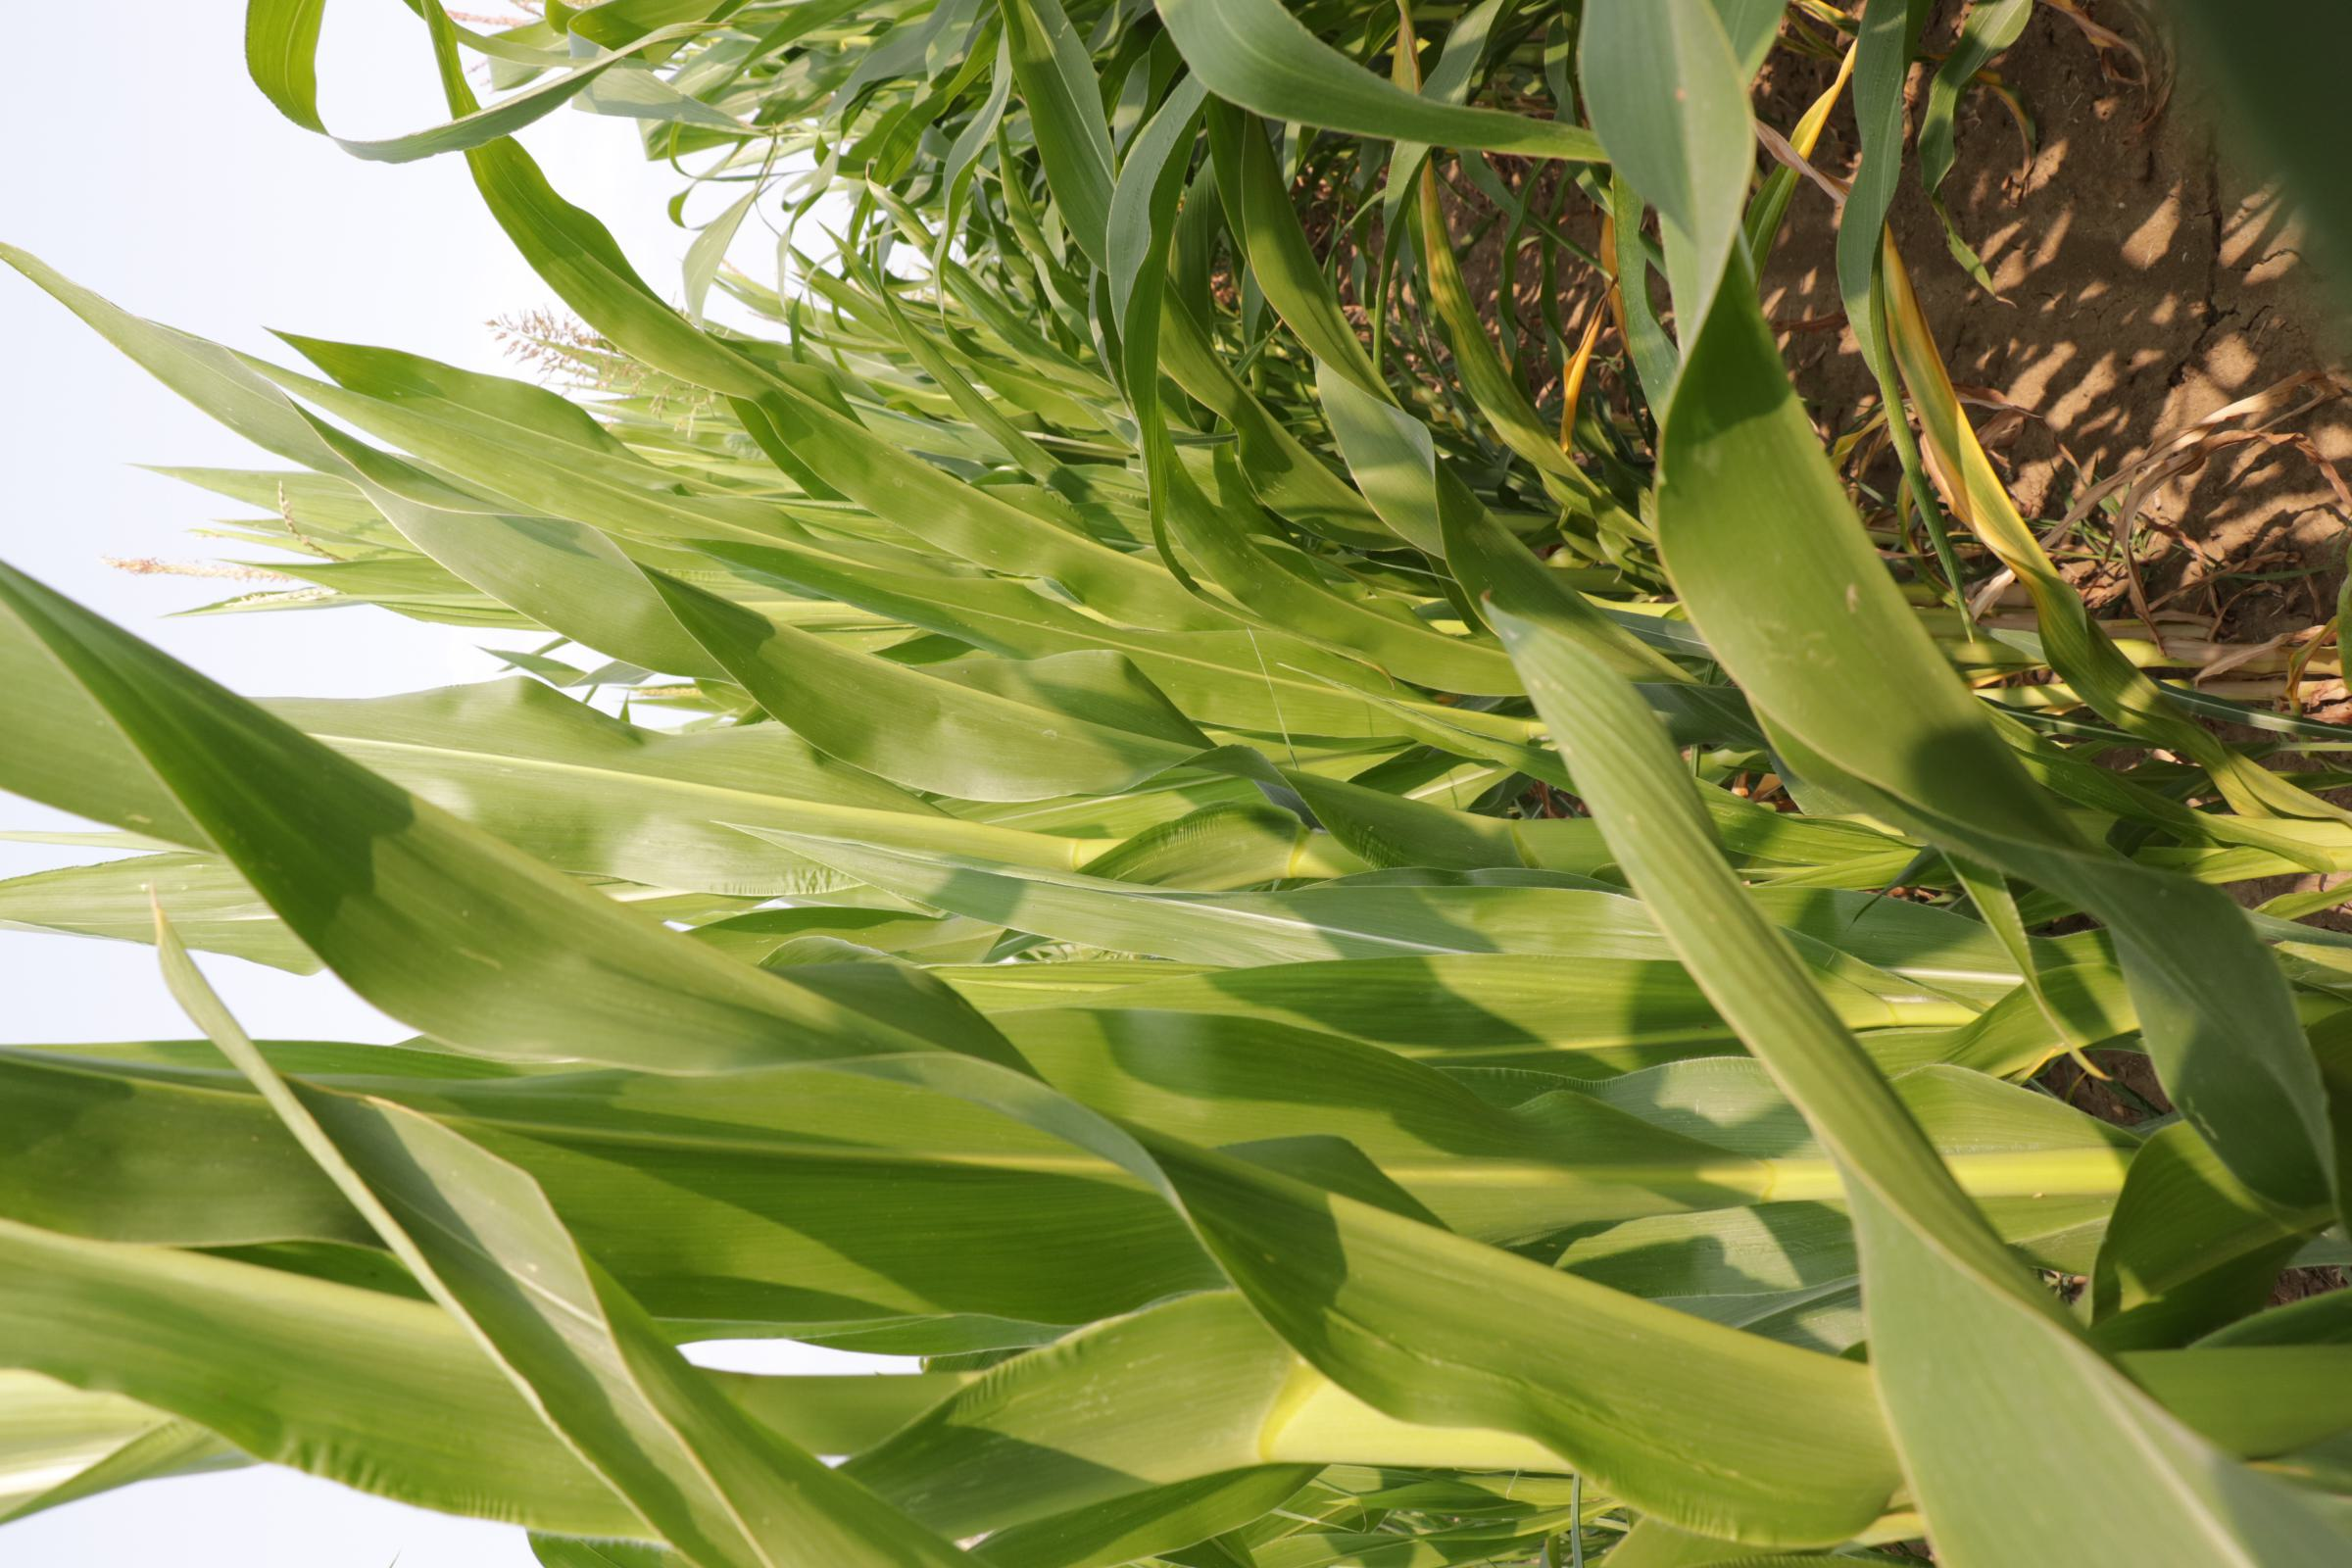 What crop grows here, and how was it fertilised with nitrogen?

maize, reduced nitrogen fertilisation
